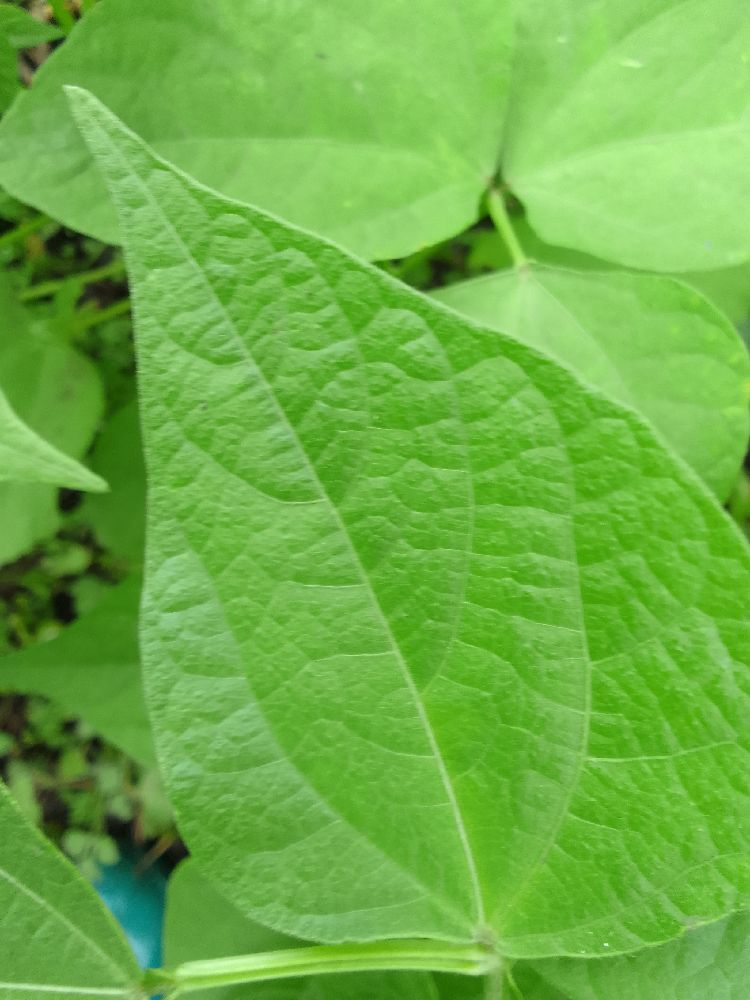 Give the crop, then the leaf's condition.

common bean, healthy
